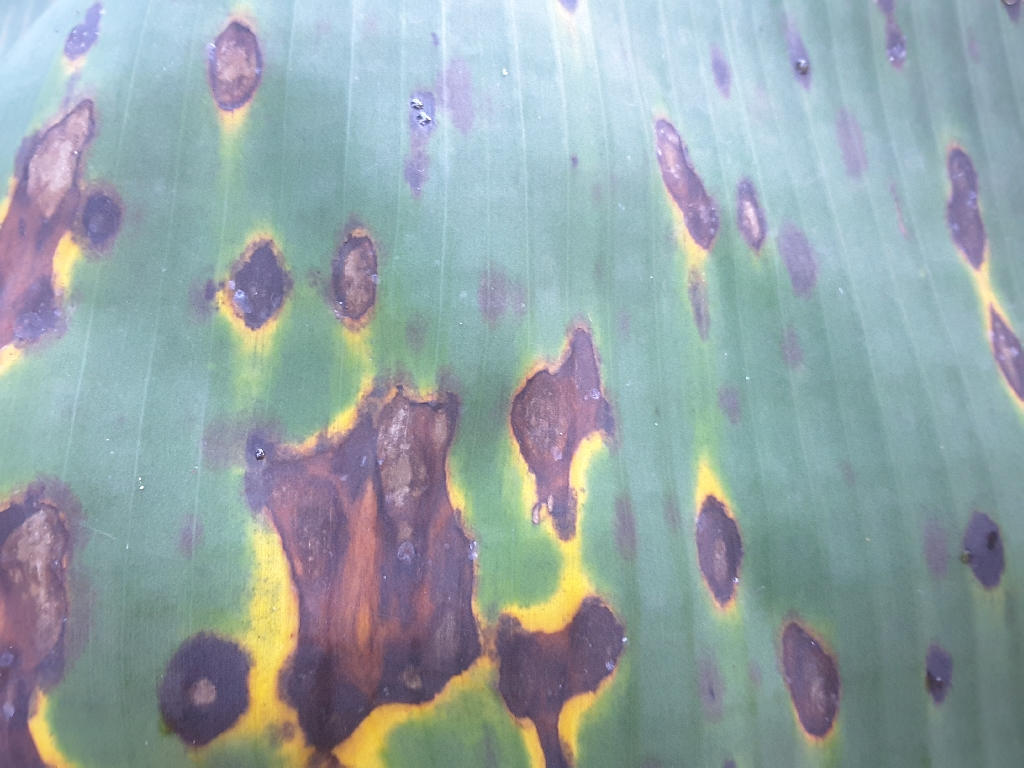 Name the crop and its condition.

banana, black sigatoka
